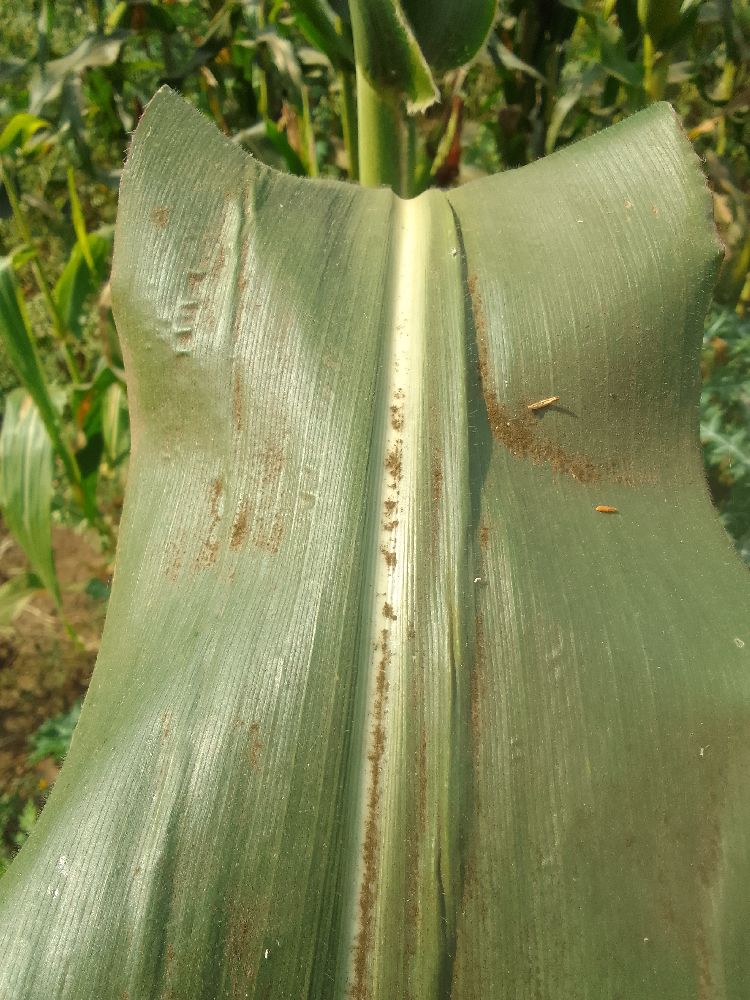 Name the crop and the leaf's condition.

maize, healthy
